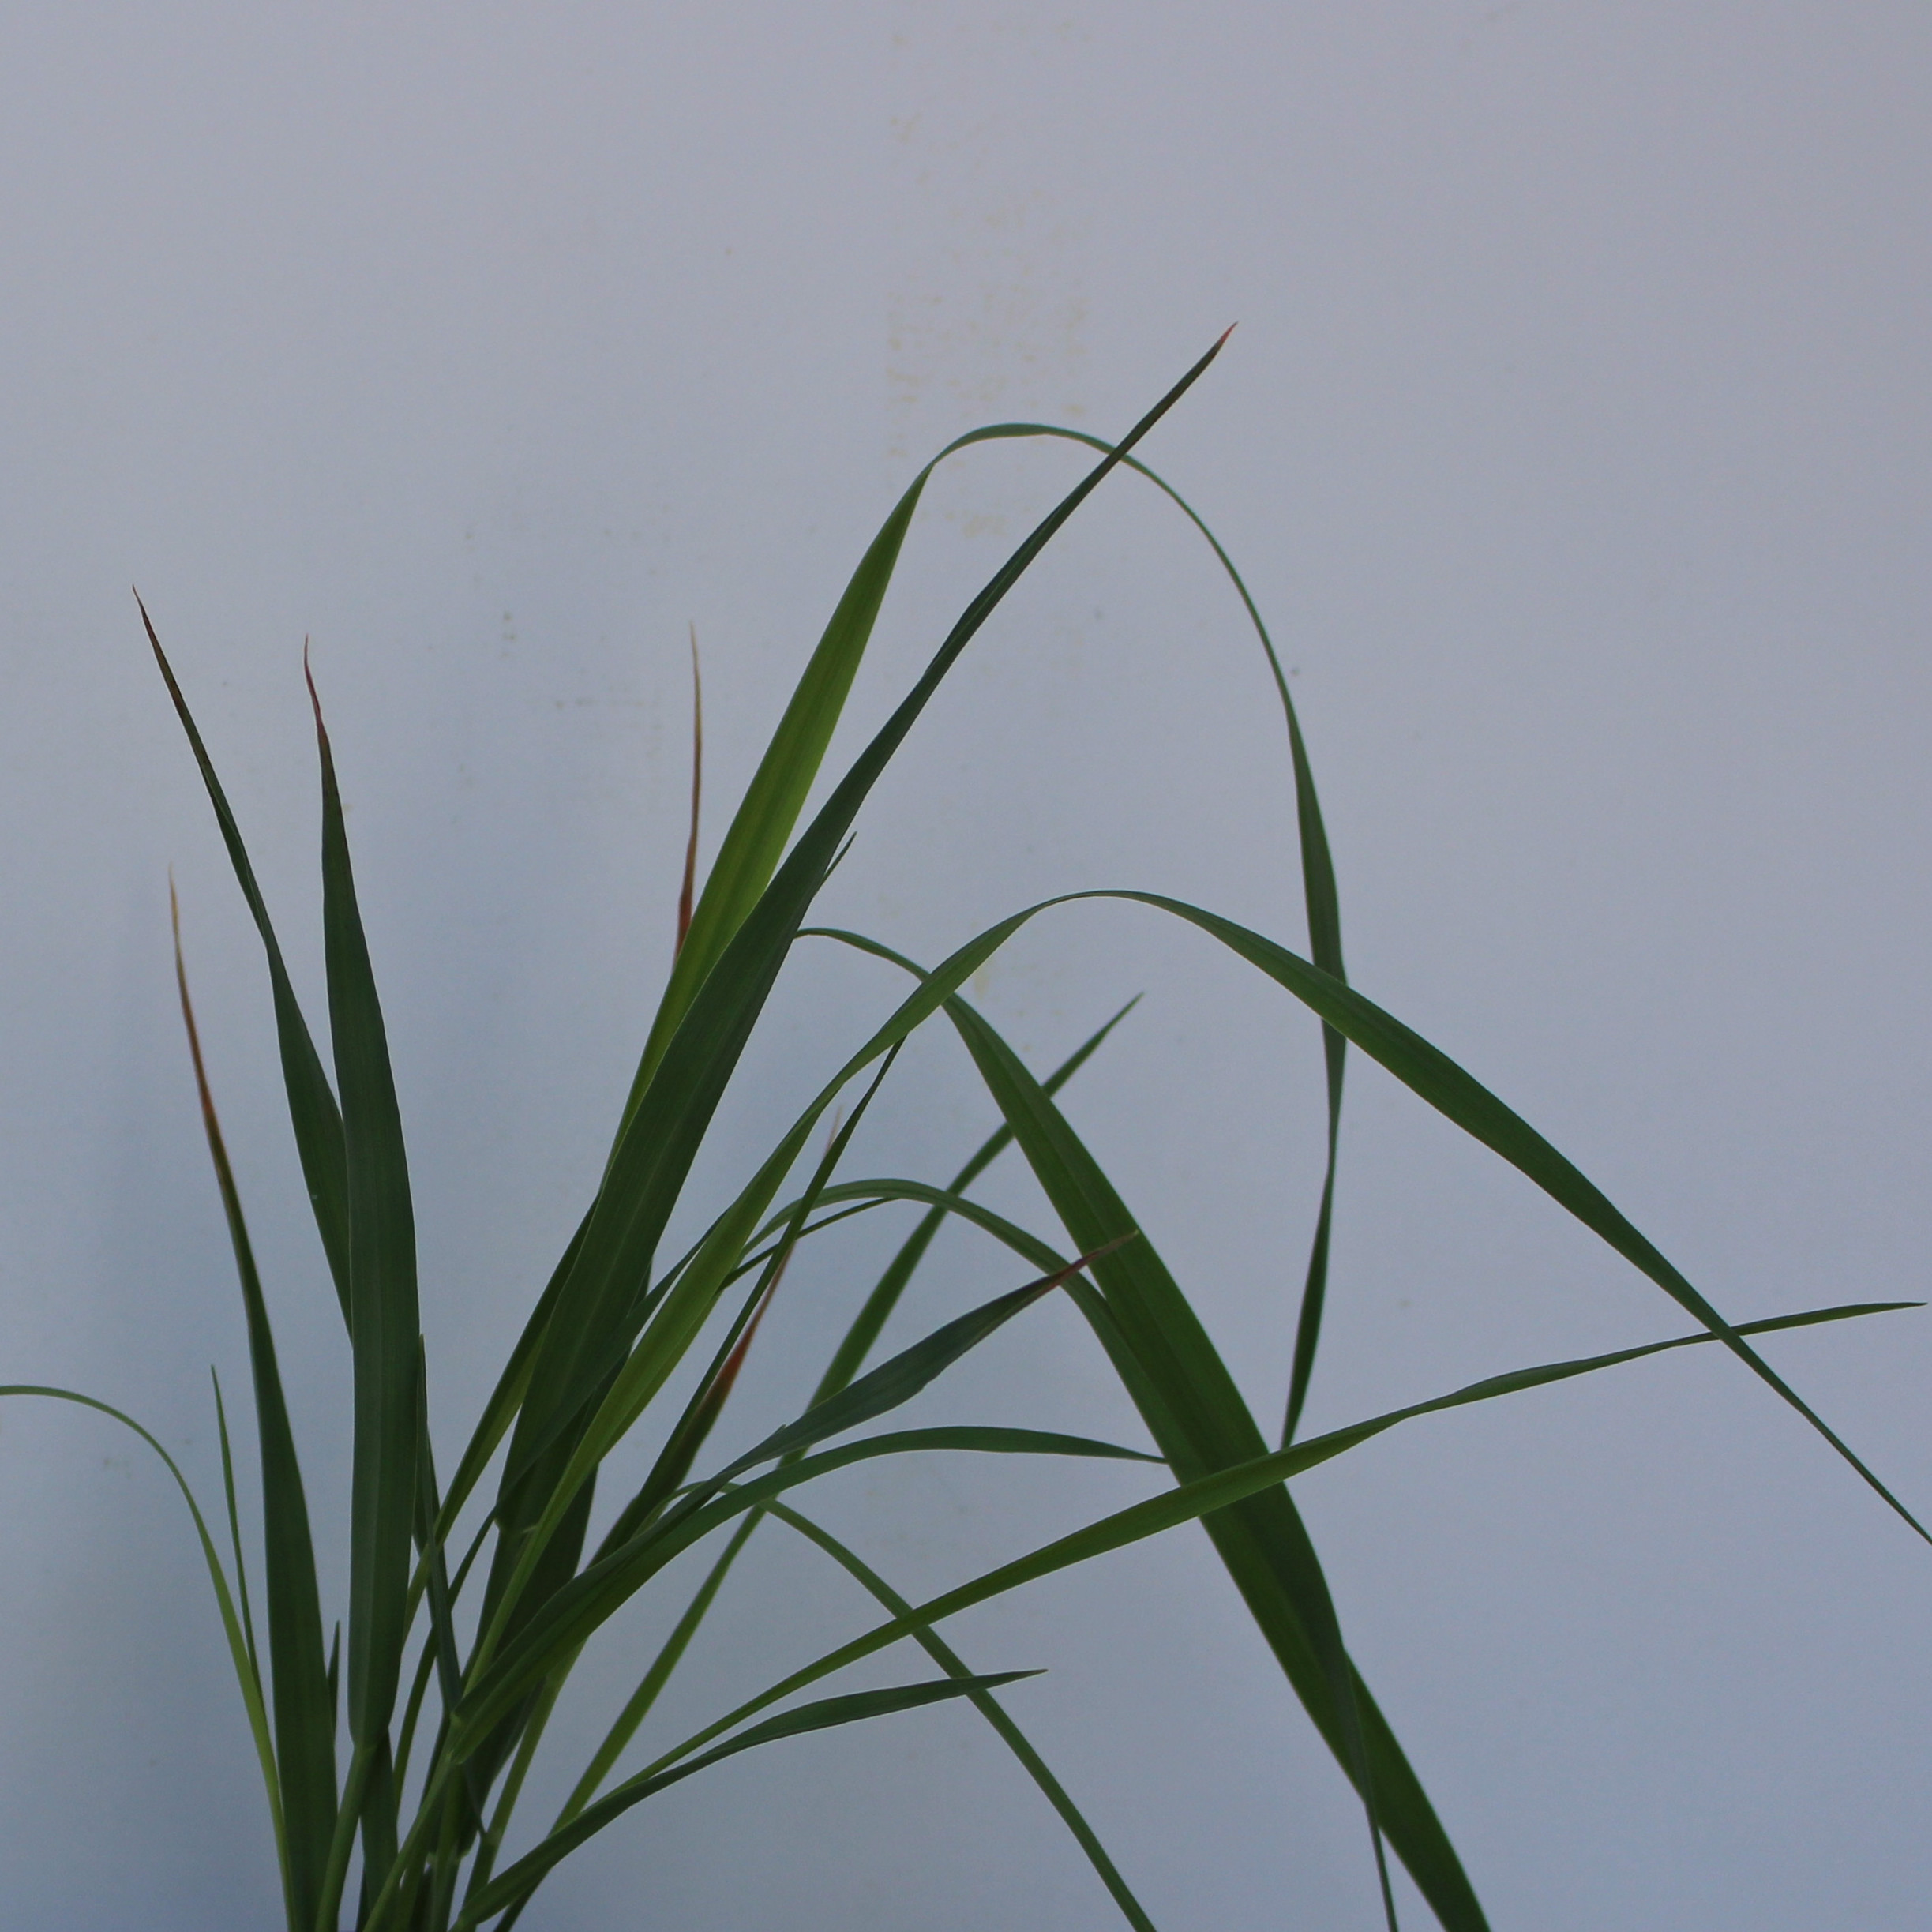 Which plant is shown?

Avena sterilis
